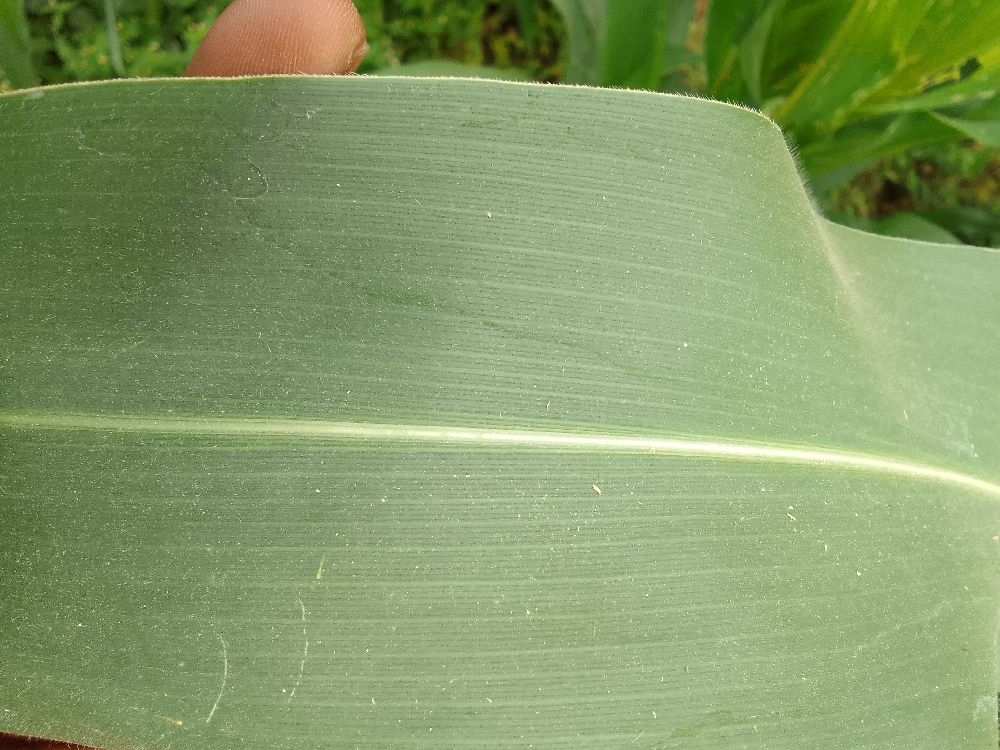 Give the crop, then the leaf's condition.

maize, healthy
